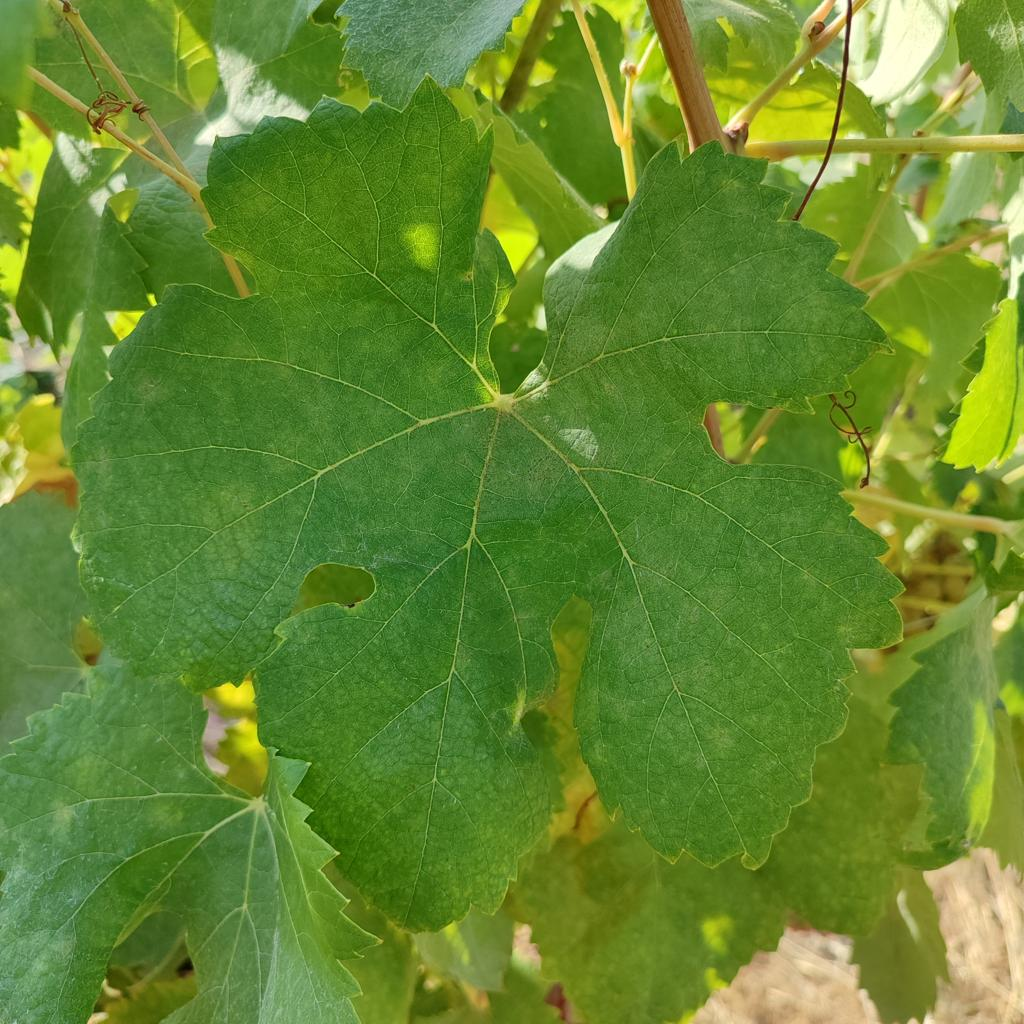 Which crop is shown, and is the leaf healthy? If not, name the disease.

grapevine, powdery mildew
